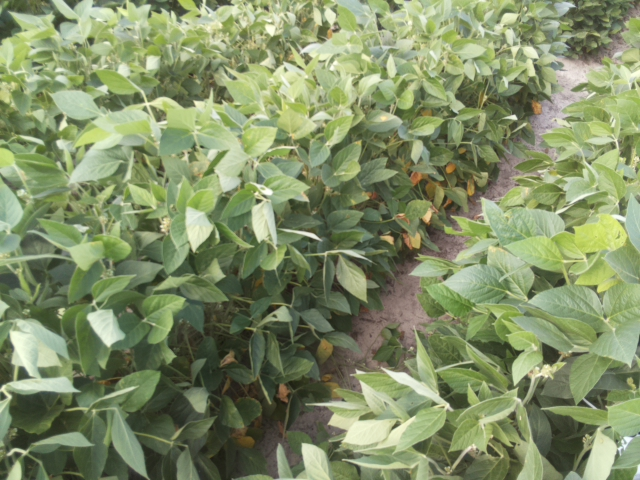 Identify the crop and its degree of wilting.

soybean, leaflets folding inward at secondary pulvinus with no turgor loss in leaflets or petioles
